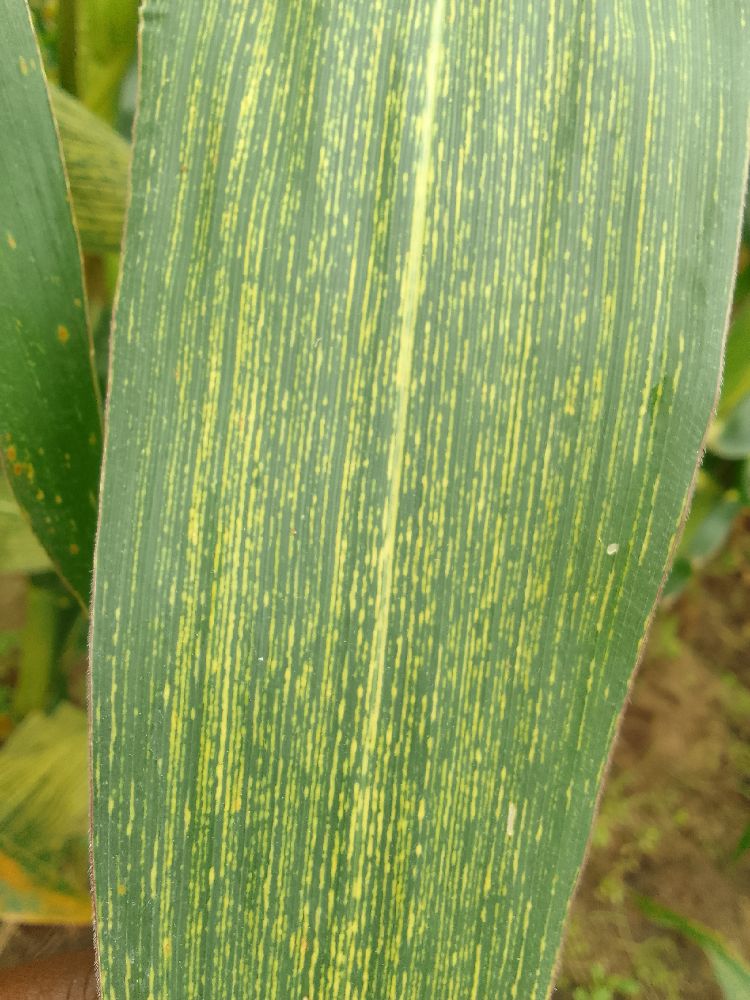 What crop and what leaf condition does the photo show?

maize, maize streak virus
